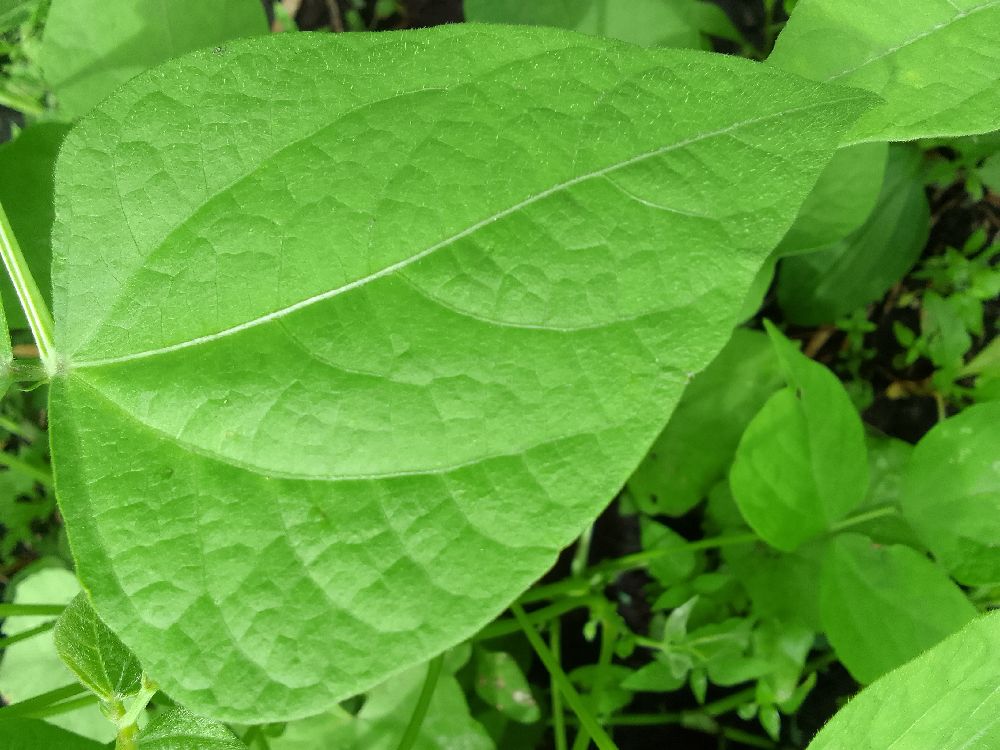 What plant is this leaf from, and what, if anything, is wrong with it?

common bean, healthy
